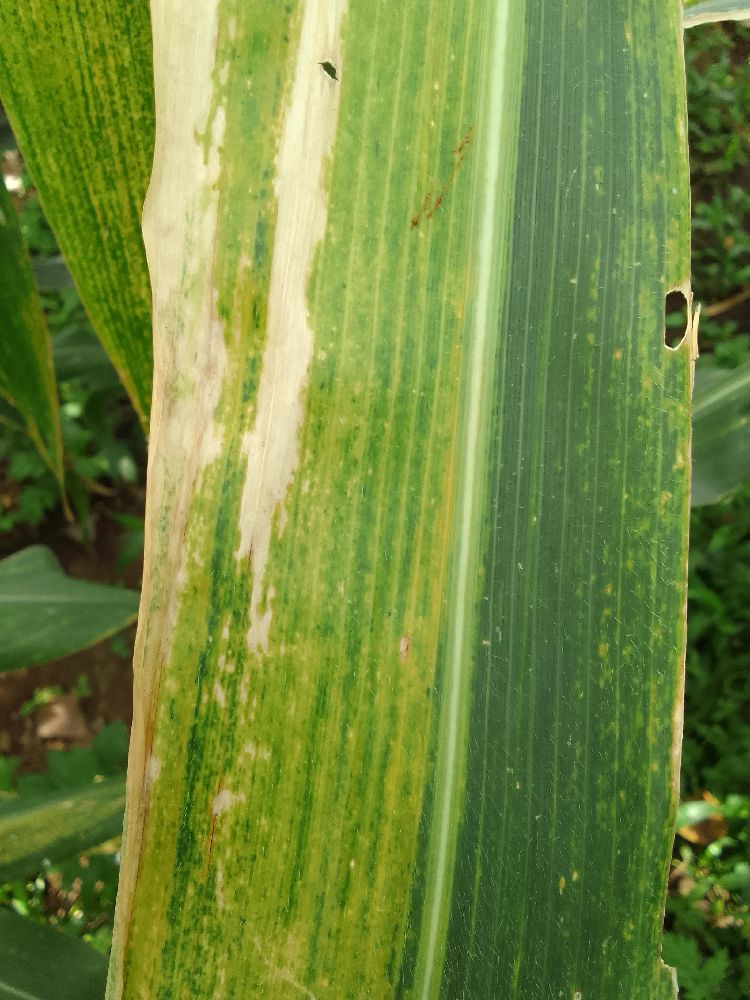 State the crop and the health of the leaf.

maize, maize lethal necrosis
